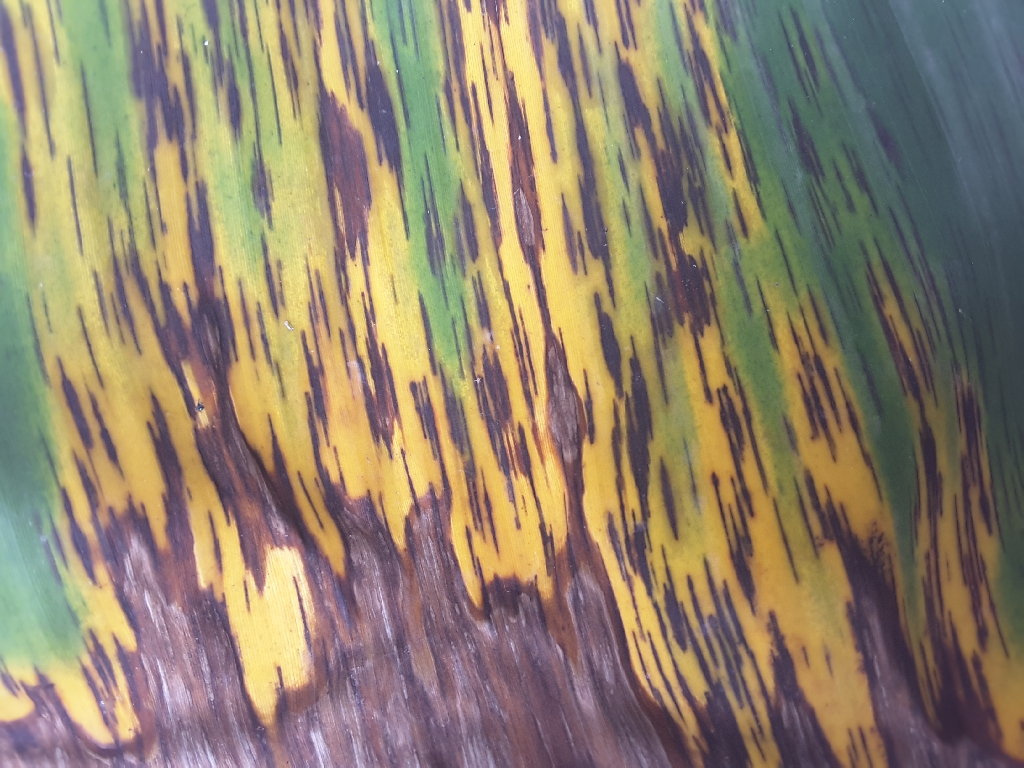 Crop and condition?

banana, black sigatoka
